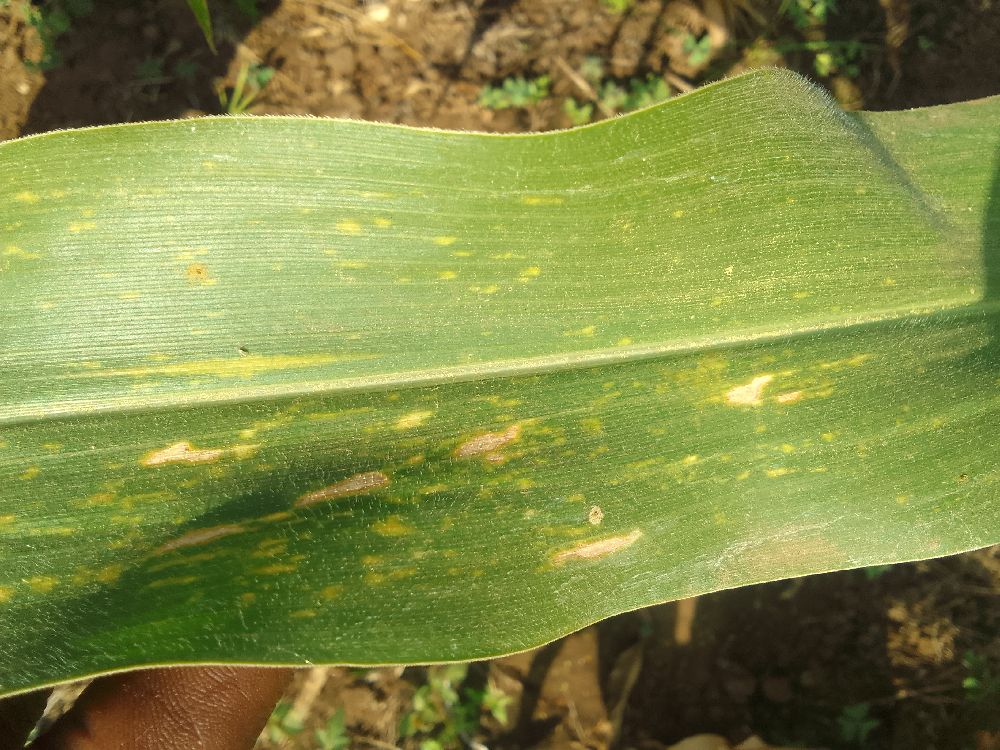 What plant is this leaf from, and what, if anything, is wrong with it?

maize, maize lethal necrosis
